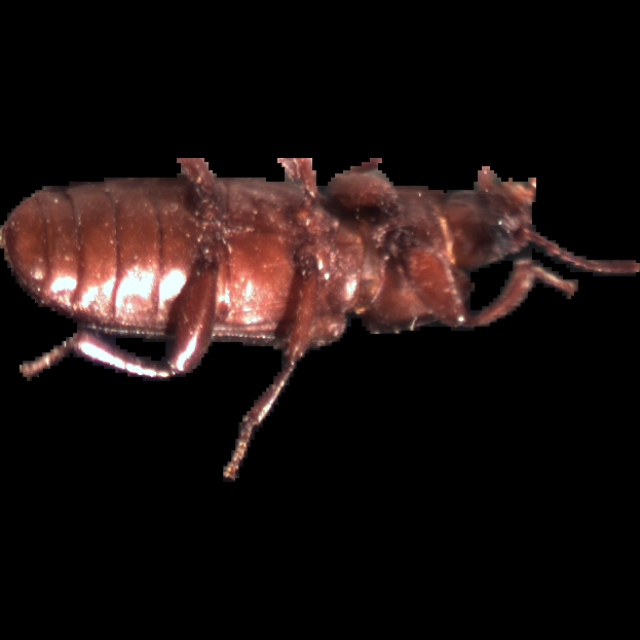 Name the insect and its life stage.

mealworm beetle
